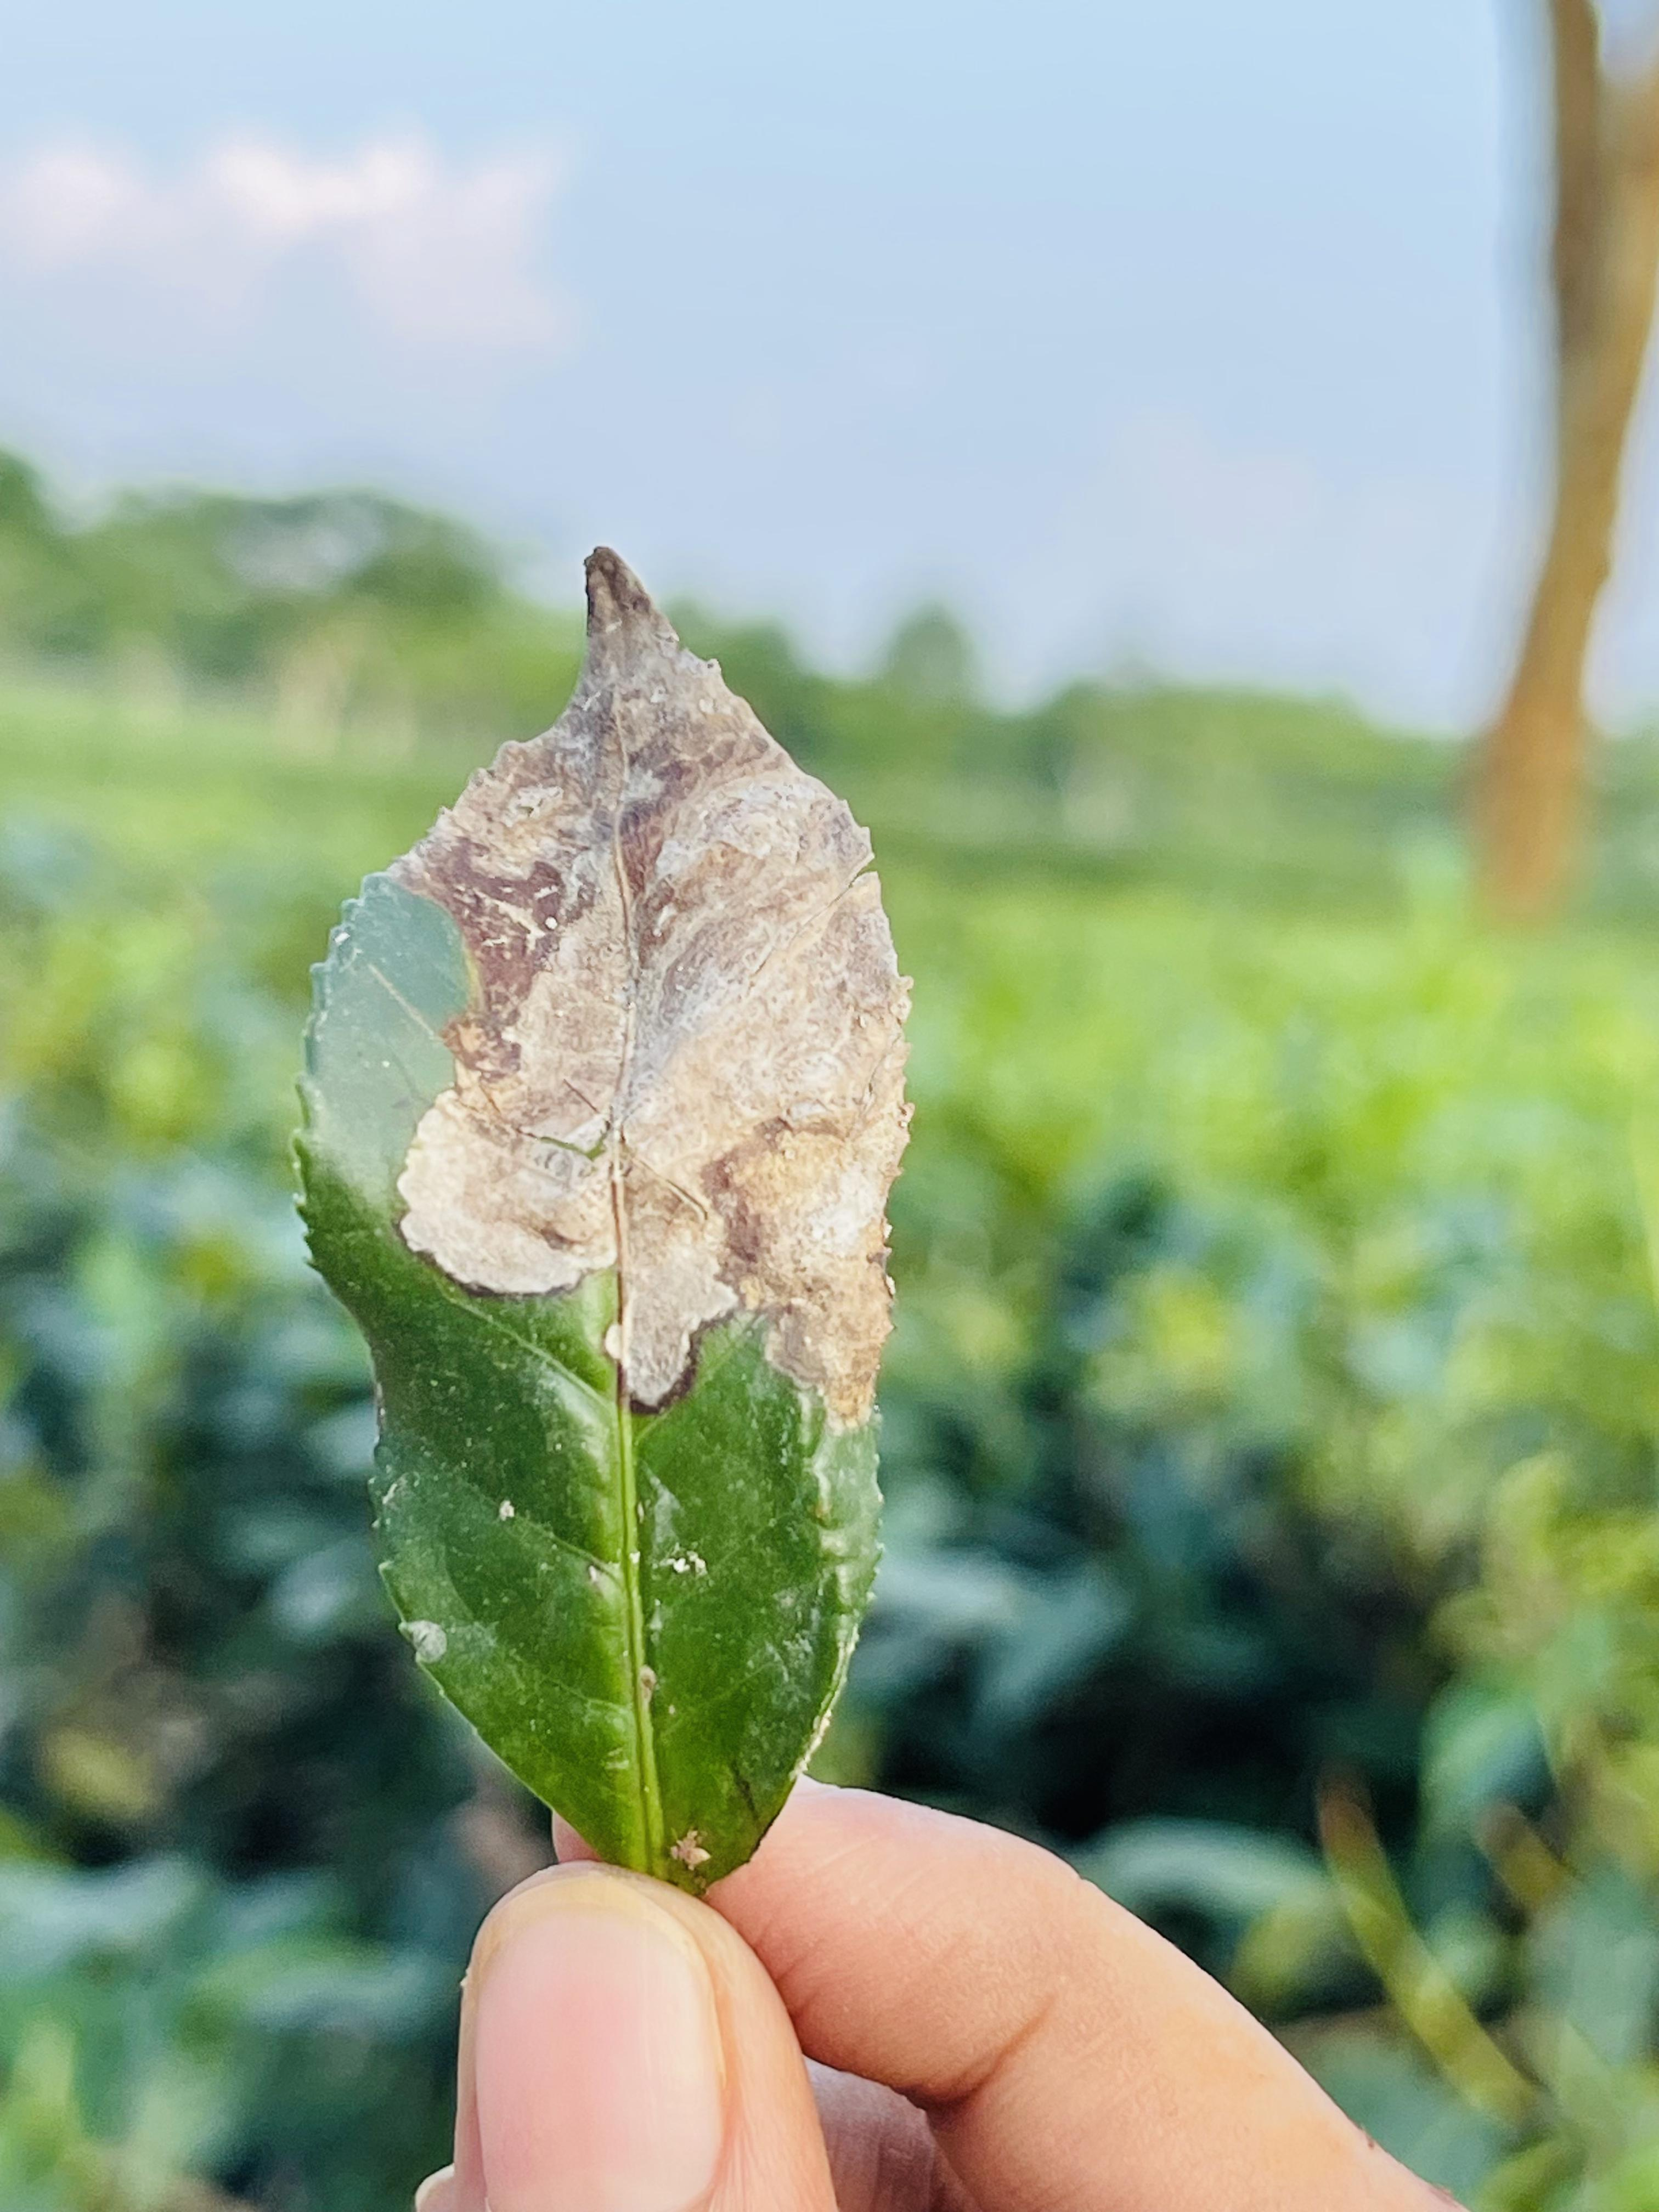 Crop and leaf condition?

tea, blight
